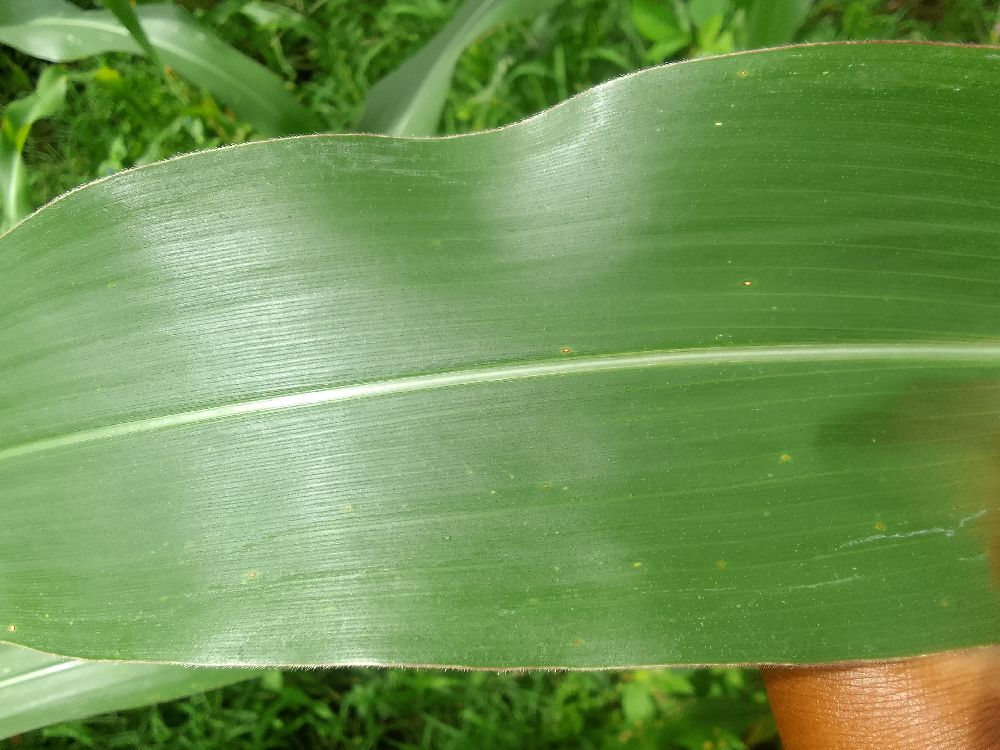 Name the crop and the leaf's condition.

maize, healthy
